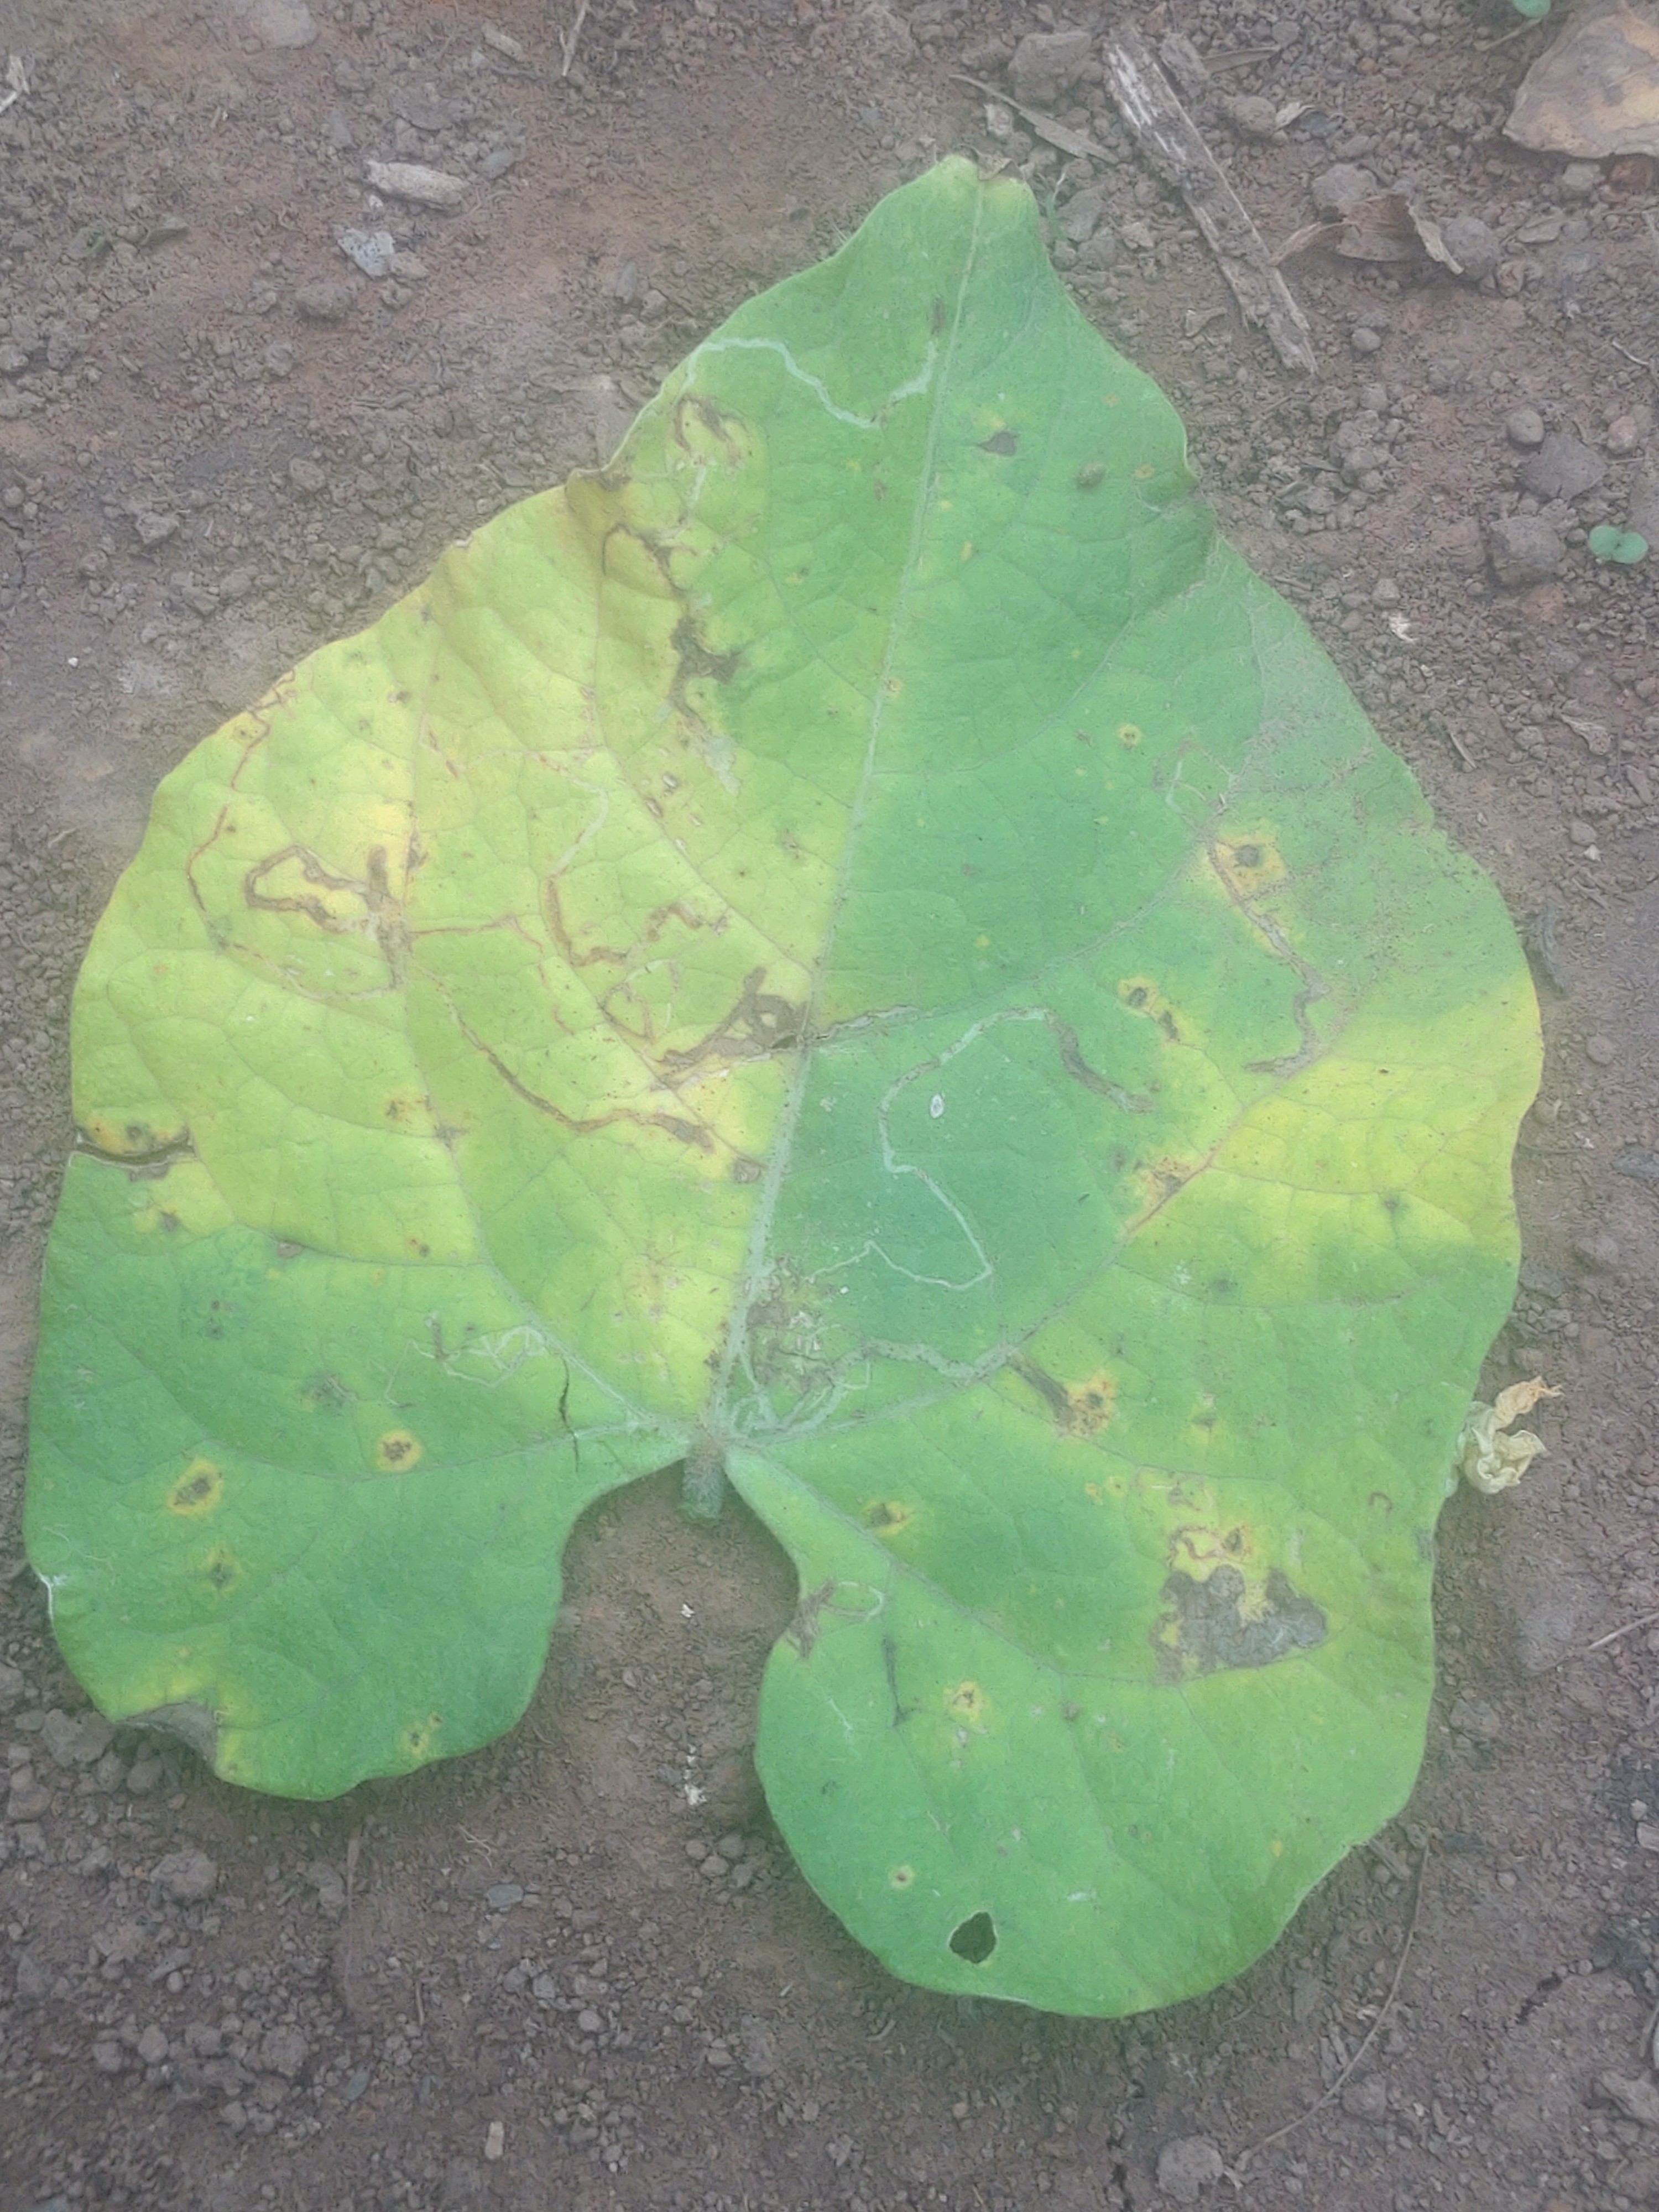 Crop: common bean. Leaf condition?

anthracnose
